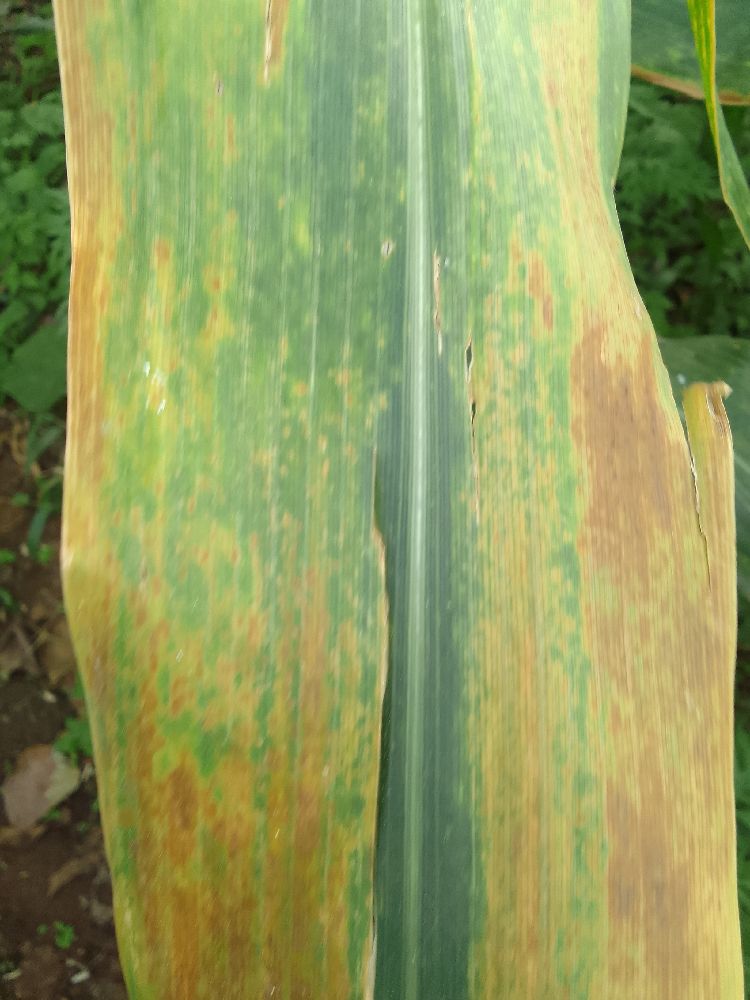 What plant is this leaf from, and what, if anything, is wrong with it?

maize, maize lethal necrosis
